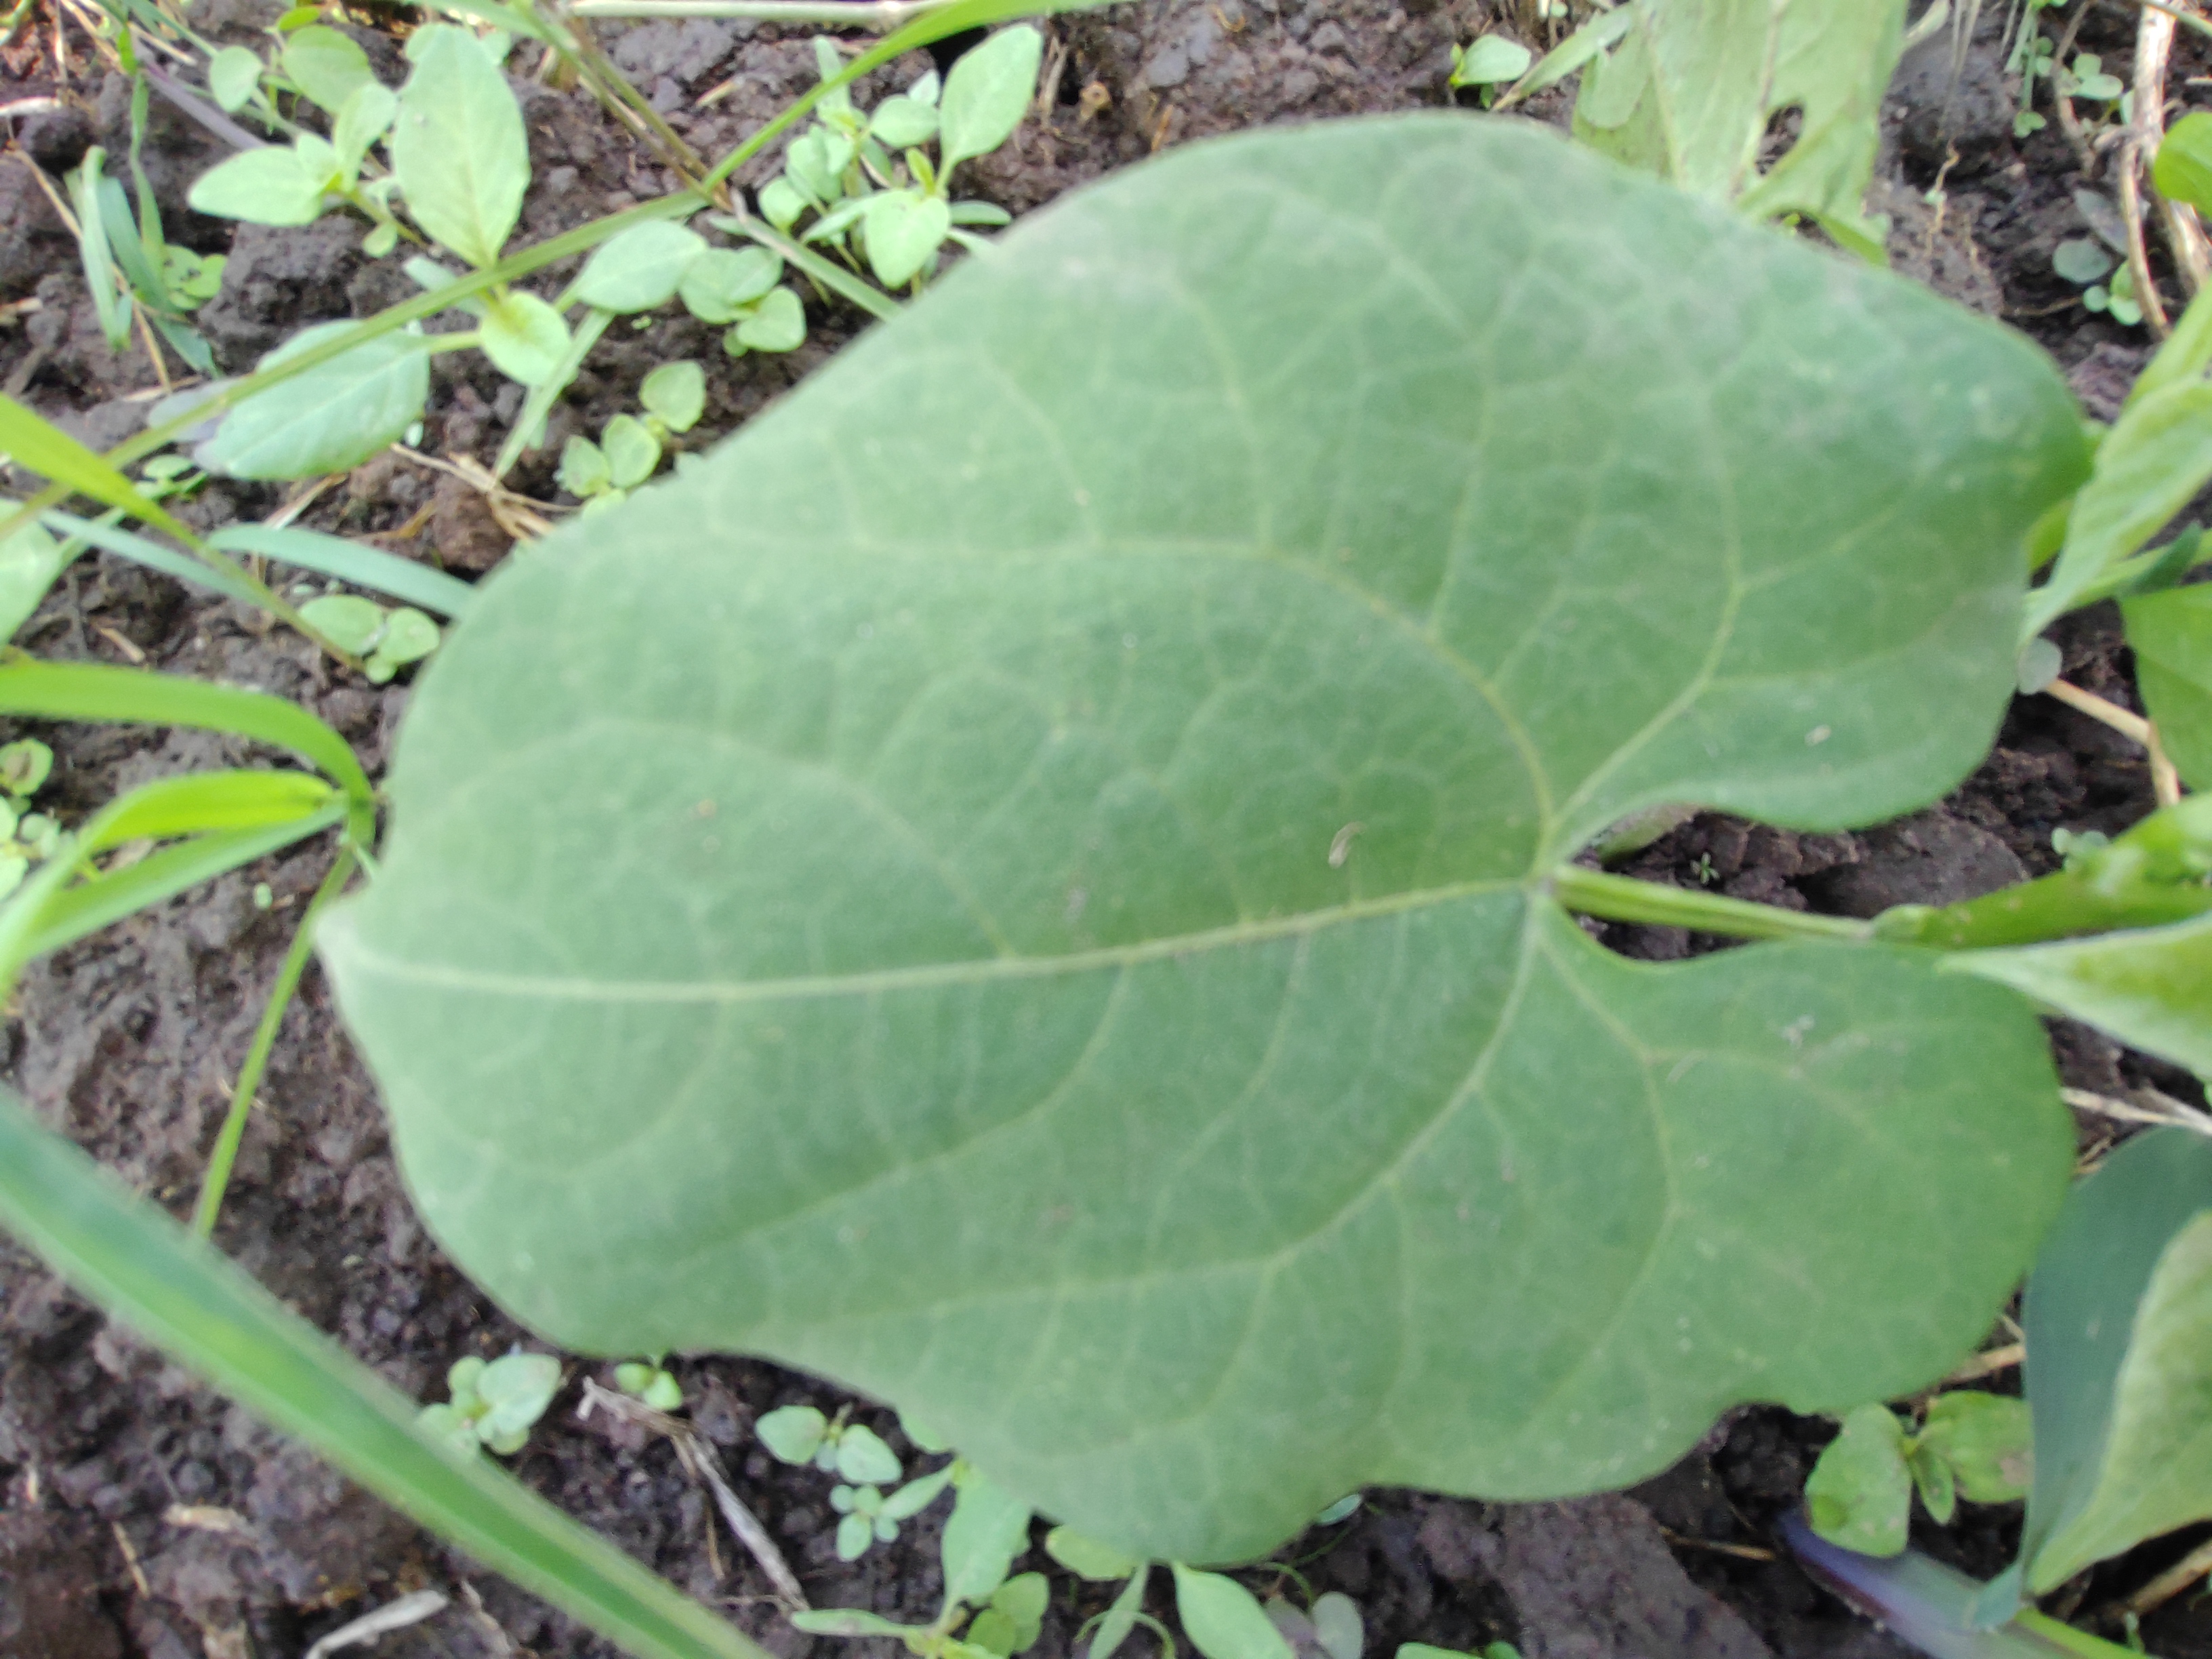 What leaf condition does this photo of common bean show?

healthy
